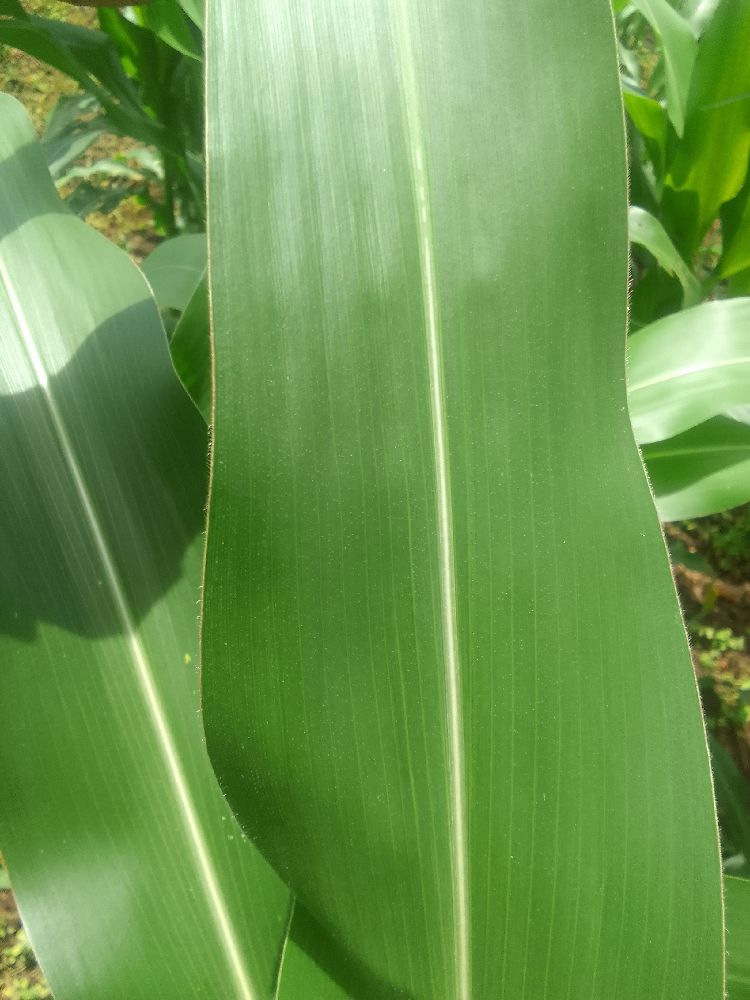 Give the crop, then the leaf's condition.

maize, healthy
